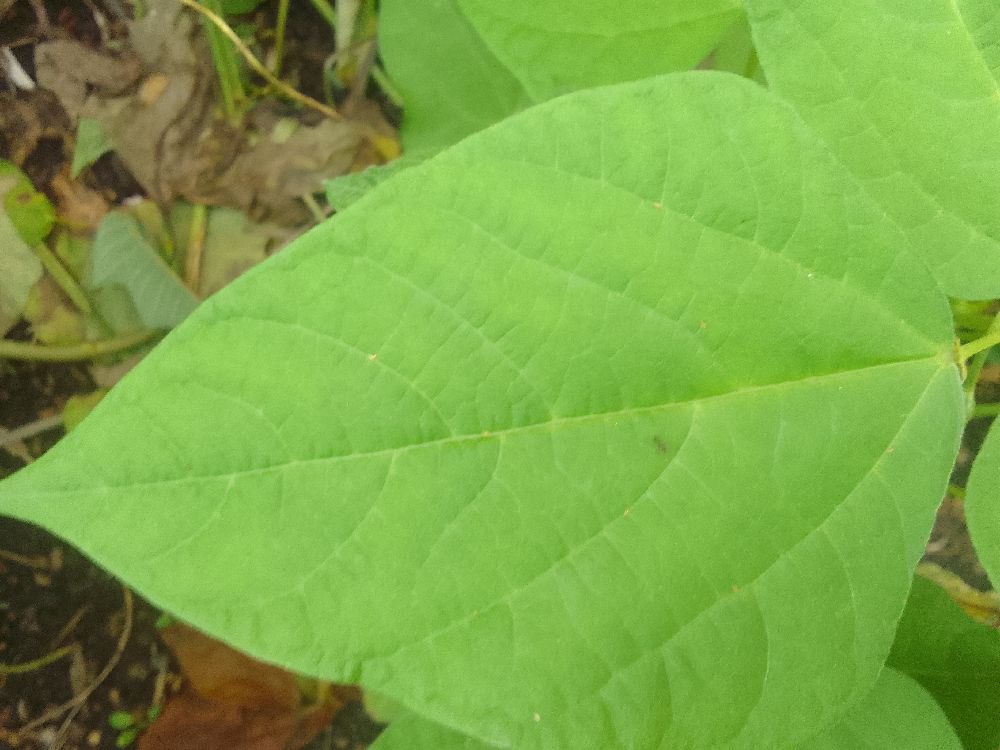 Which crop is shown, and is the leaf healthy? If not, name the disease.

common bean, healthy
